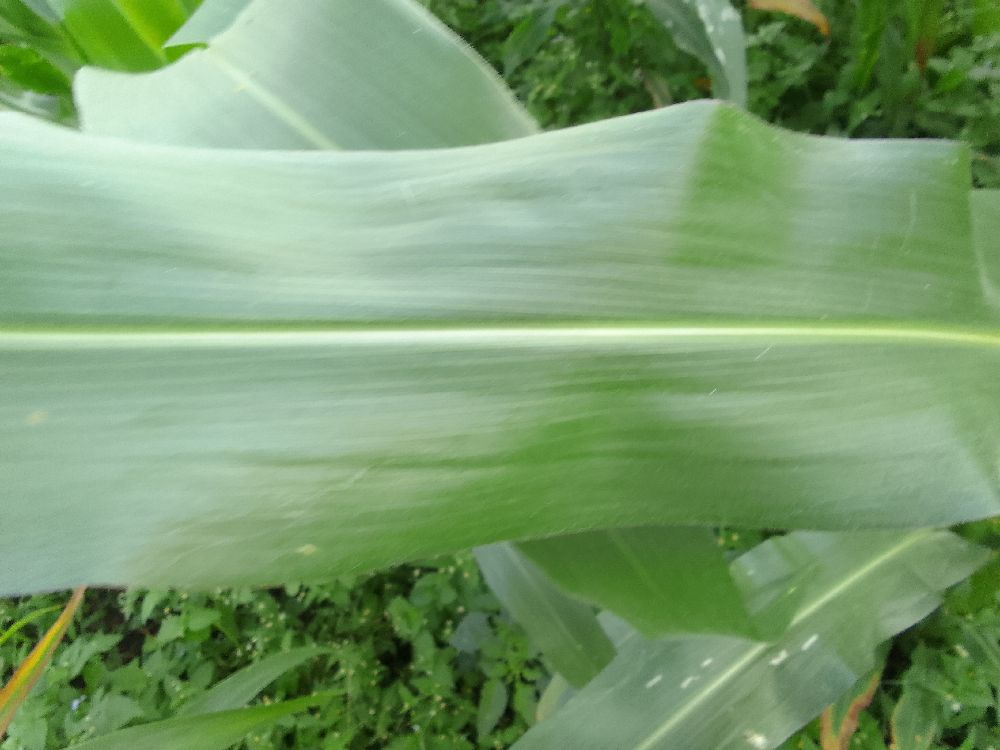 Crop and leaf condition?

maize, healthy
